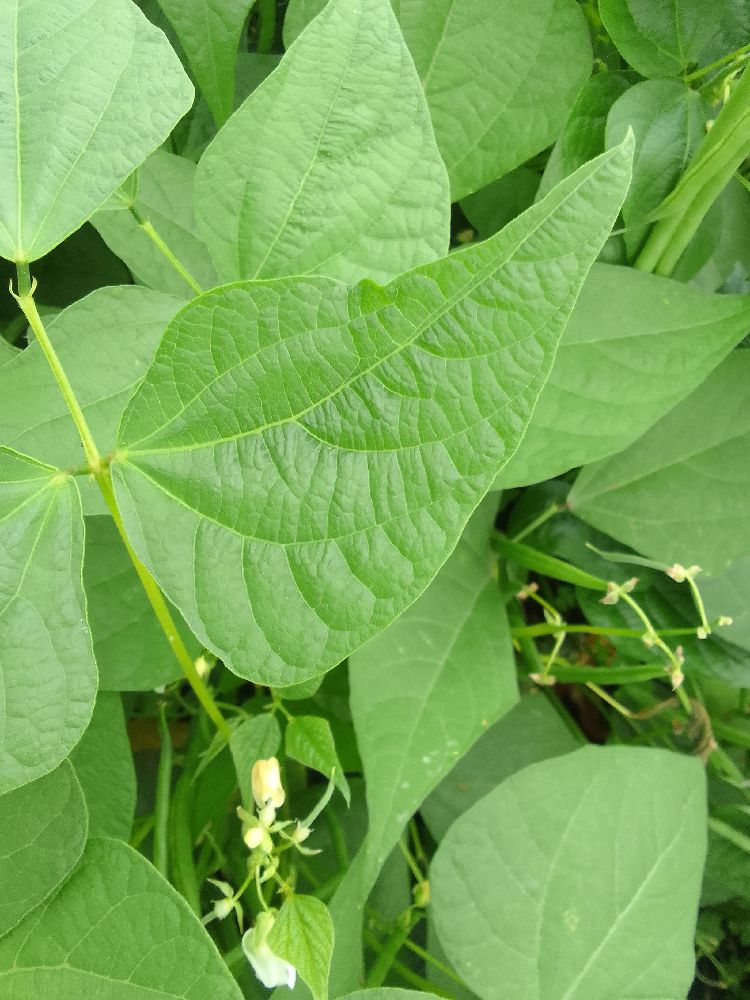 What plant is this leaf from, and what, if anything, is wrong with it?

common bean, healthy
